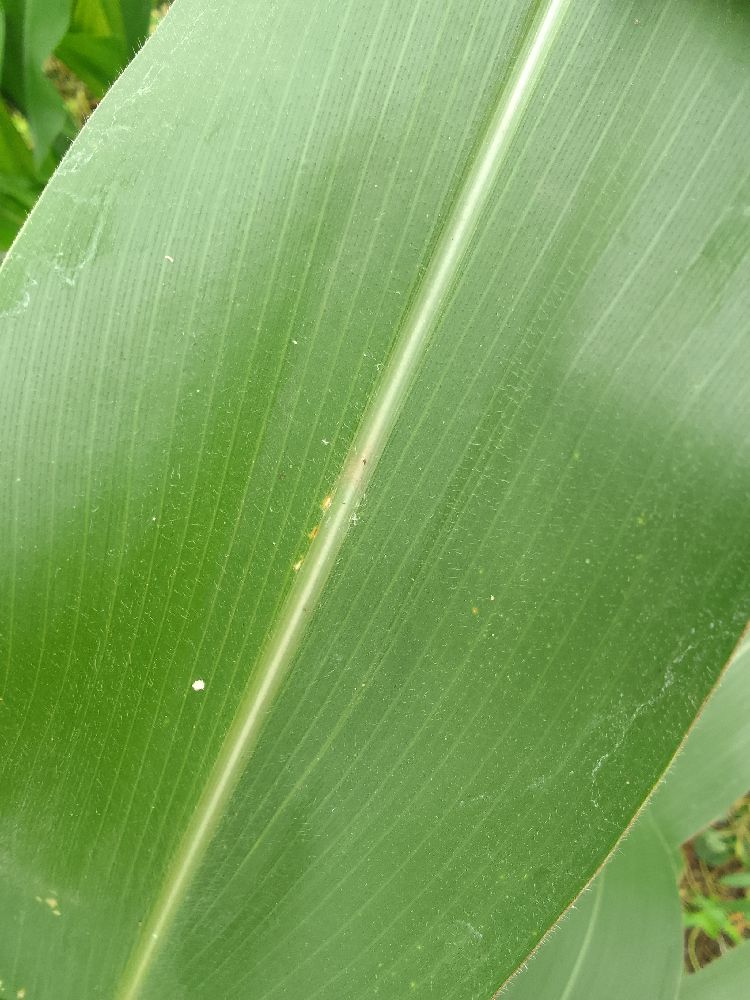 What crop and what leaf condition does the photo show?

maize, healthy
